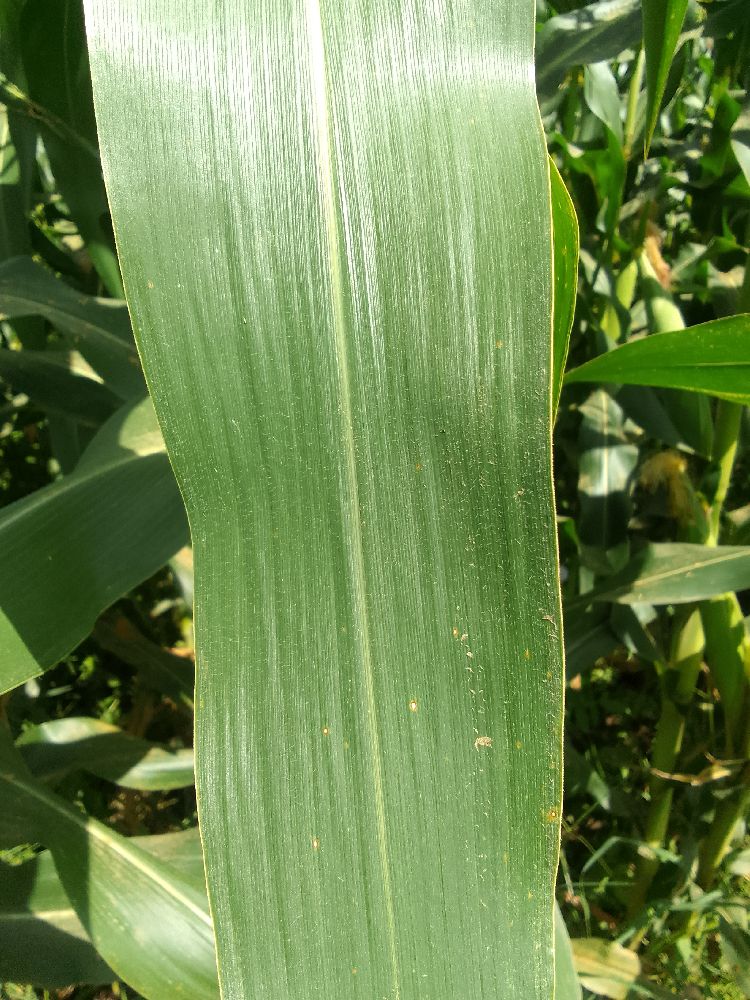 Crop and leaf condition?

maize, healthy
